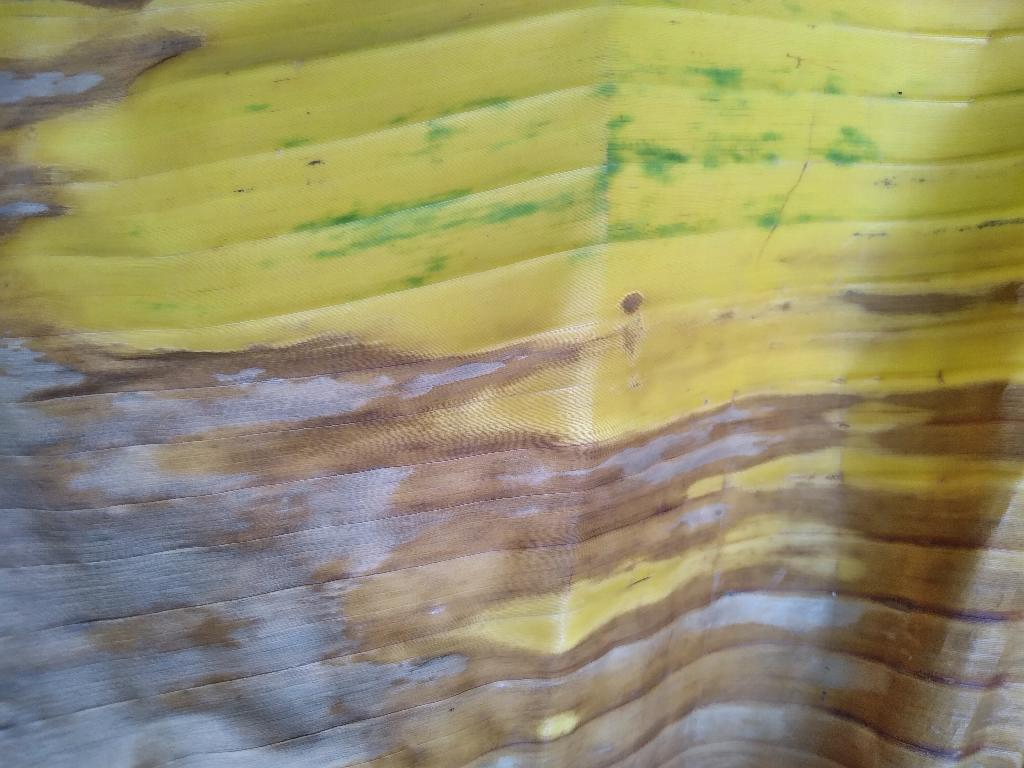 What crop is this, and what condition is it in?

banana, fusarium wilt race 1
